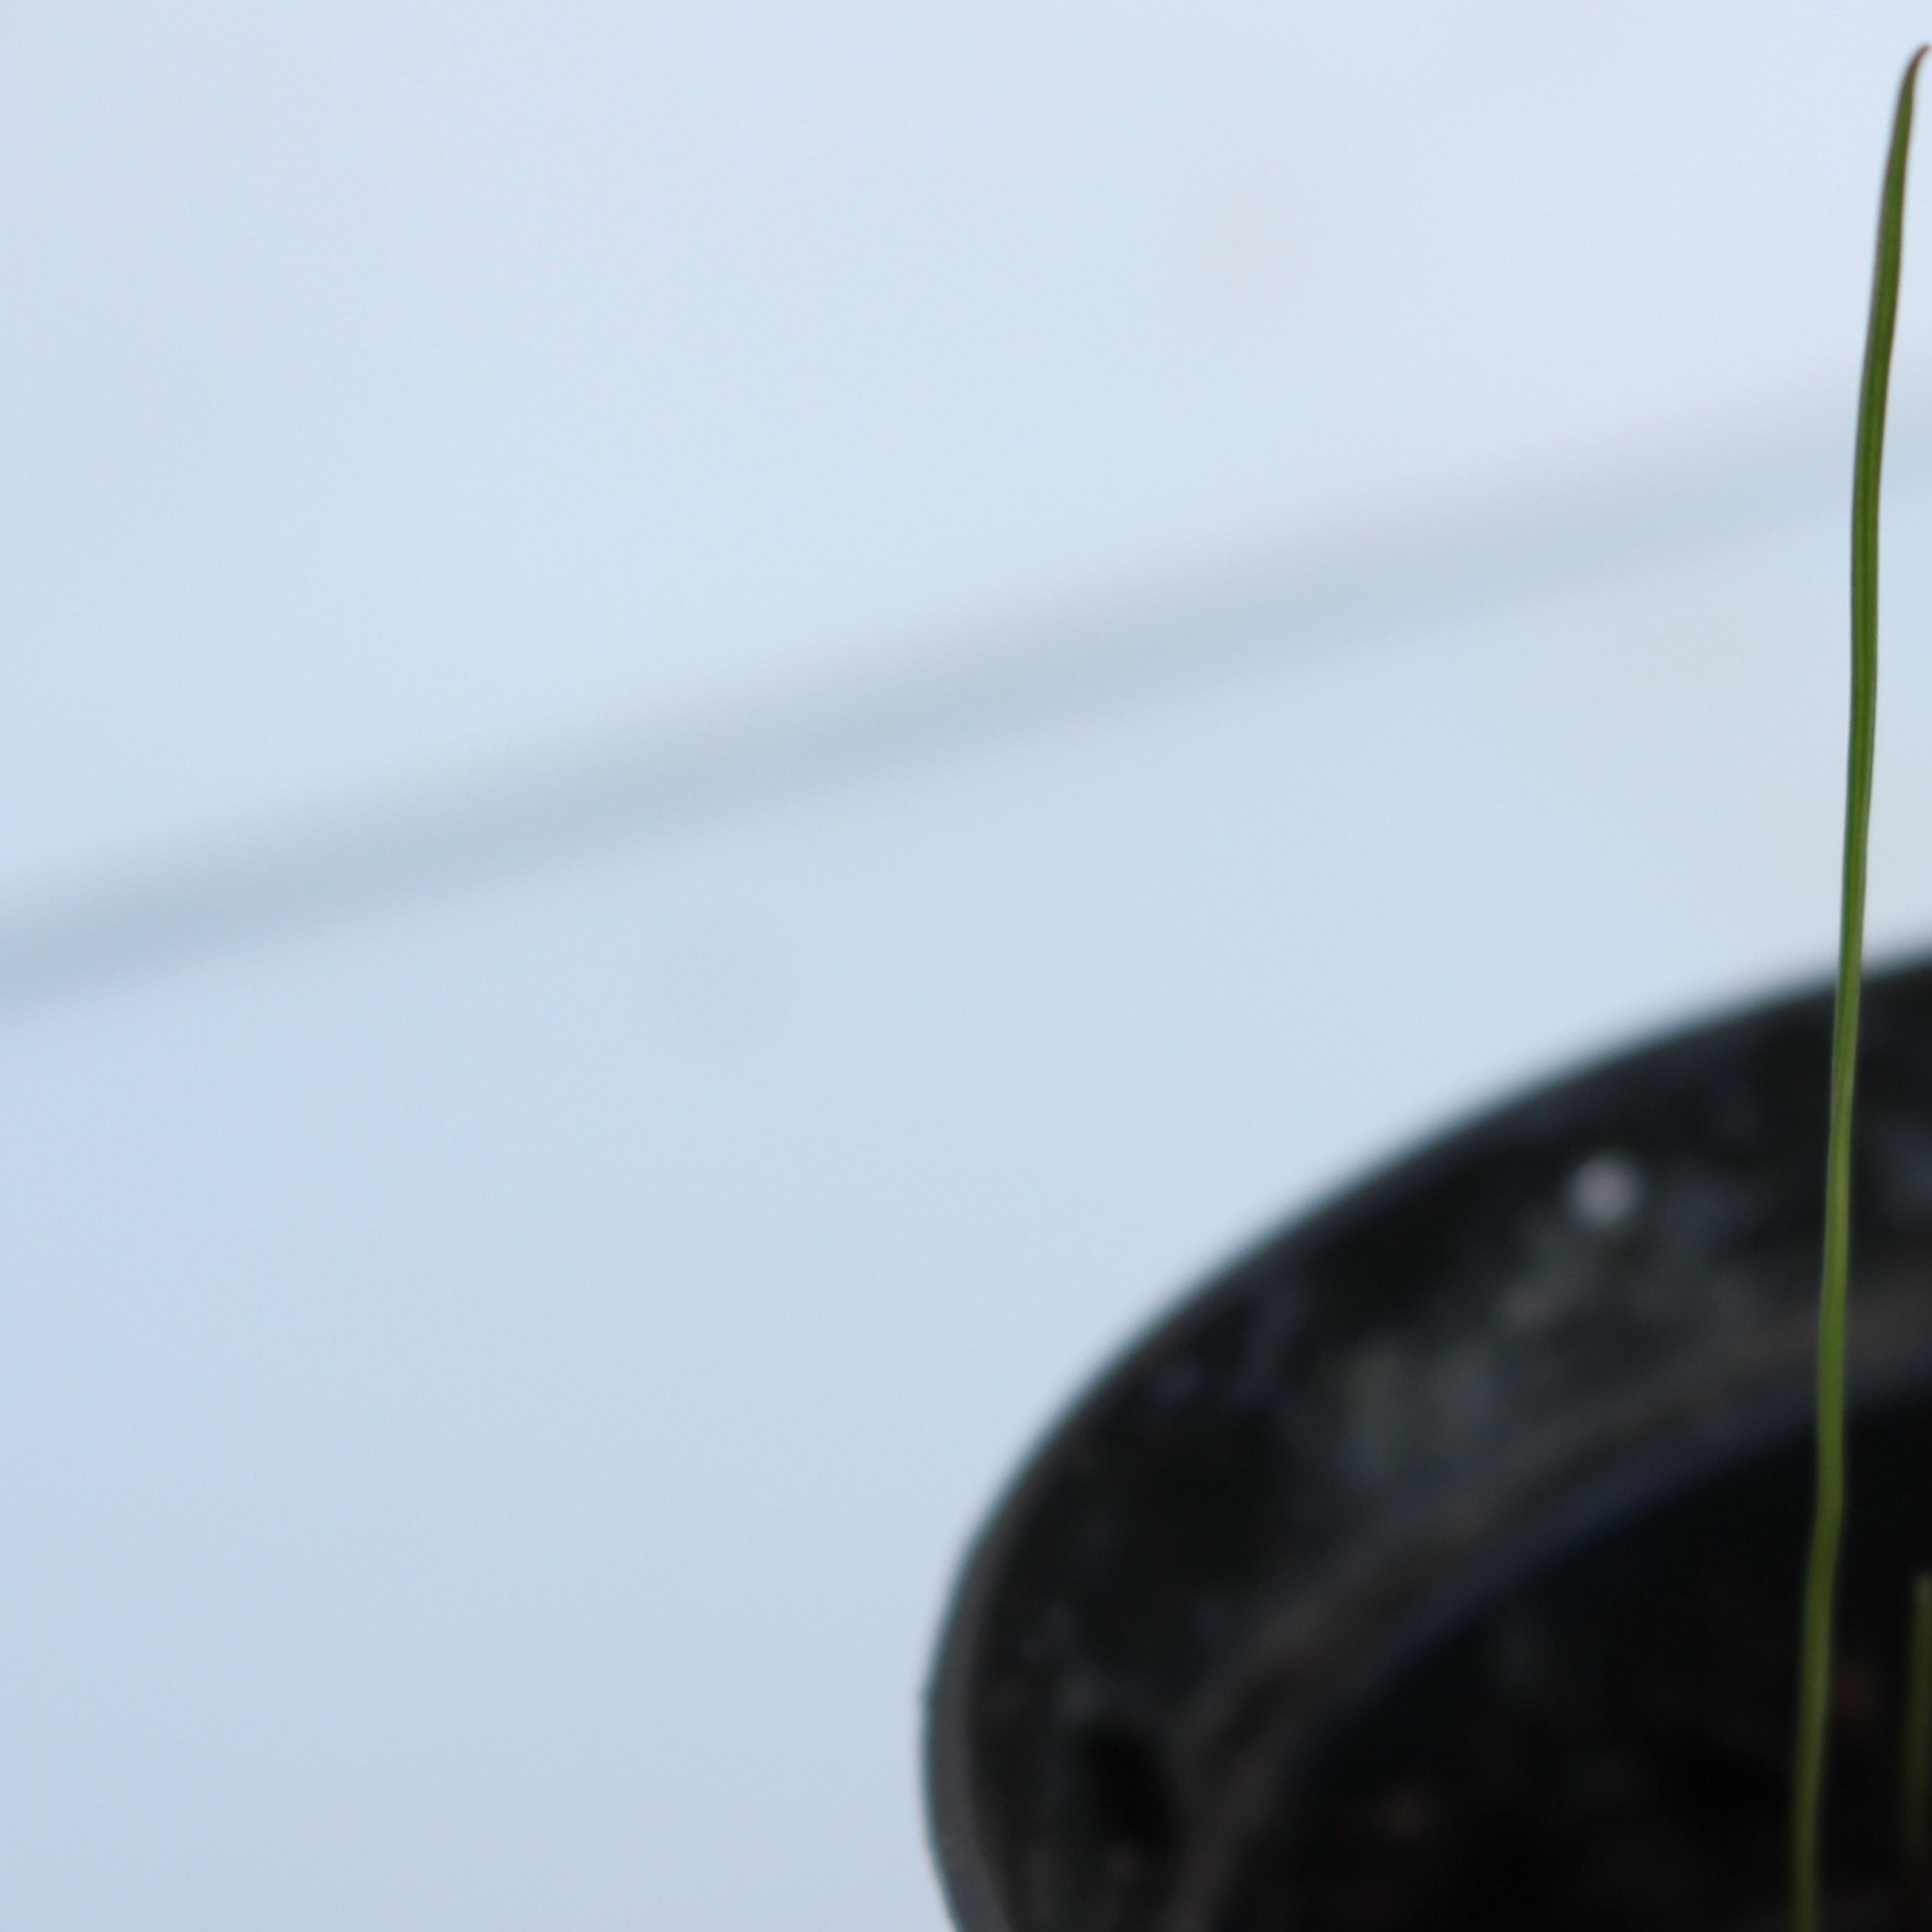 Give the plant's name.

Lolium multiflorum
